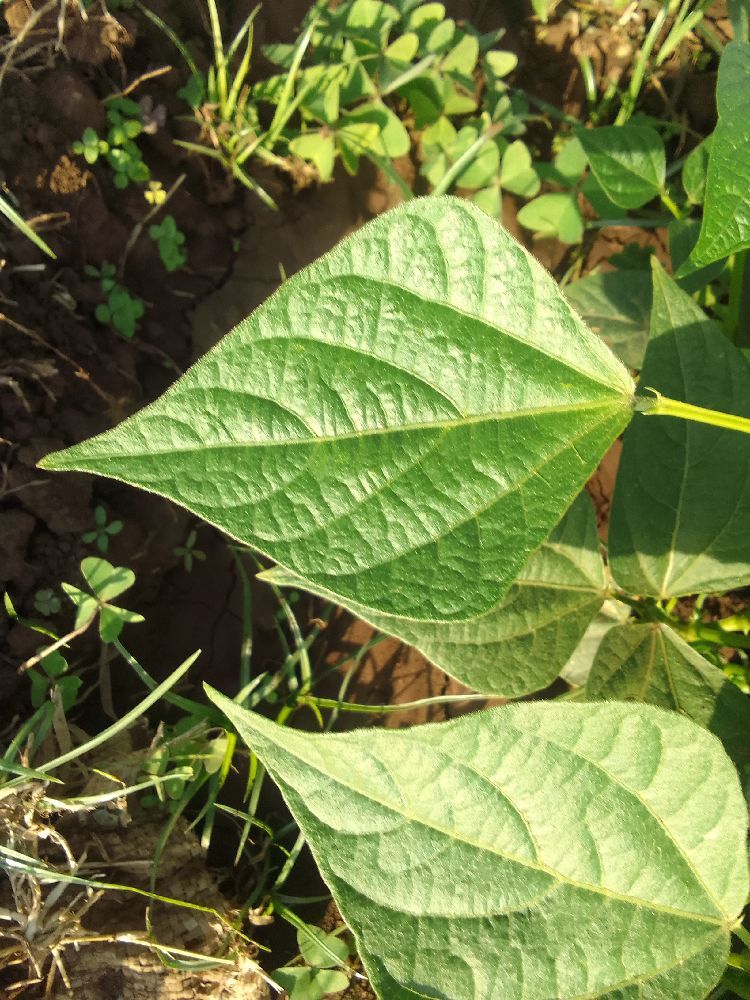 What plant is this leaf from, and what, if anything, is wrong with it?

common bean, healthy
